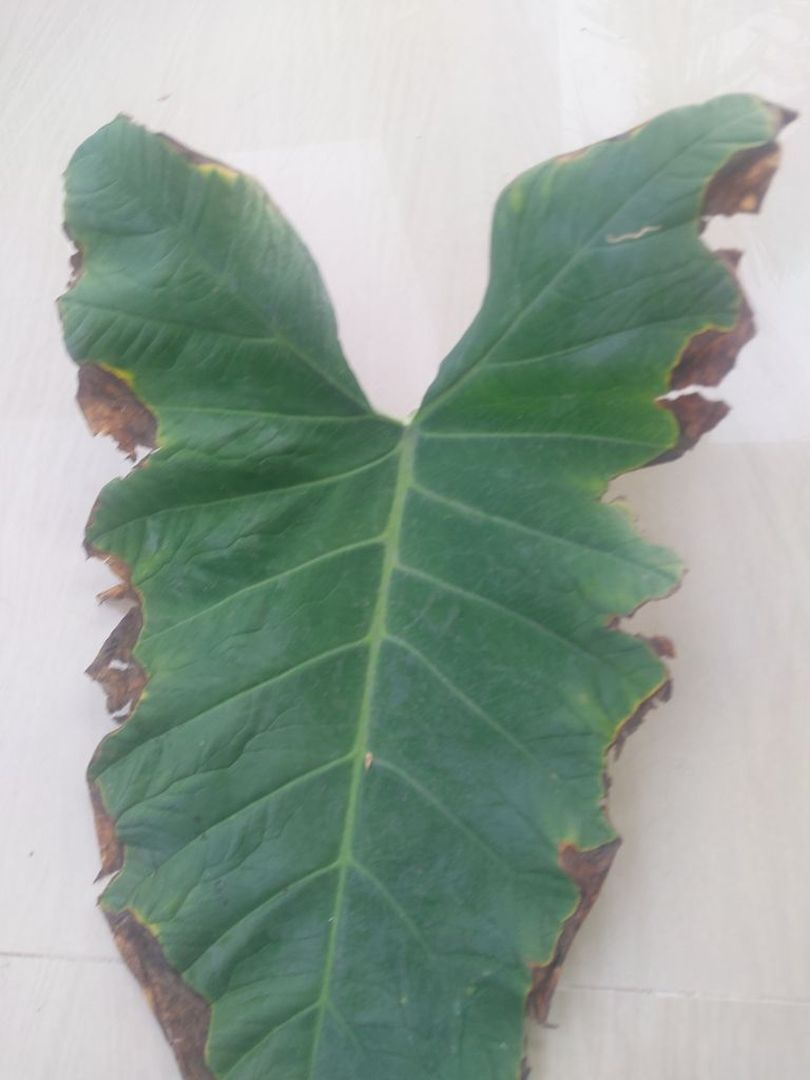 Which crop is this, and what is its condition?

taro, leaf blight
